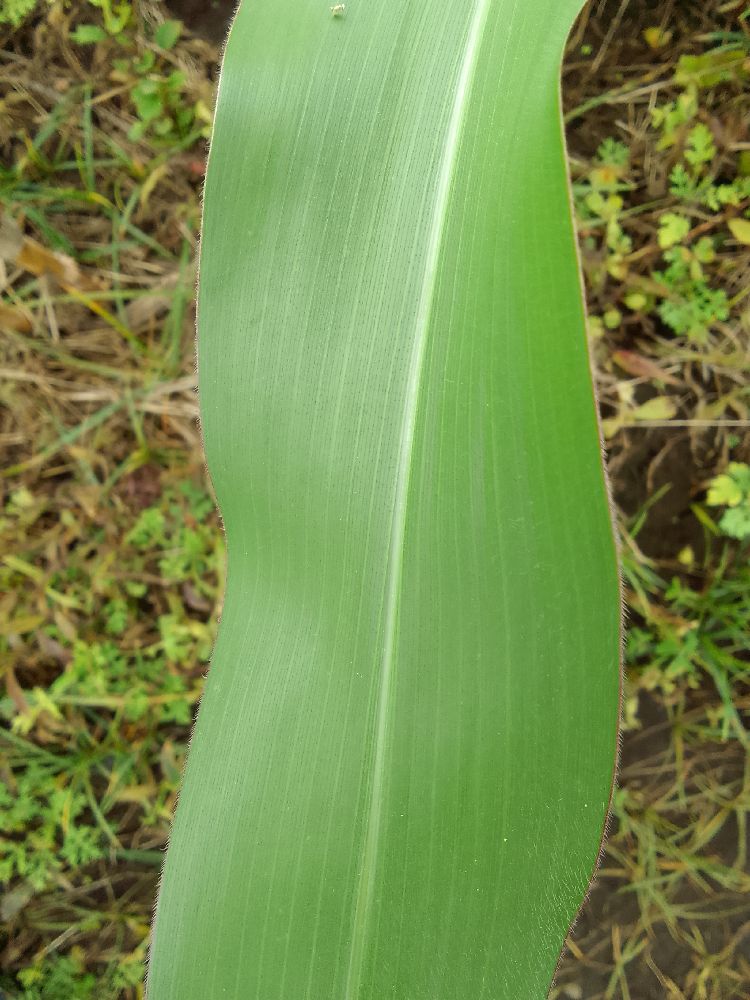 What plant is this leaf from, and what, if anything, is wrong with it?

maize, healthy
